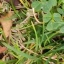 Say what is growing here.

unstructured weed
